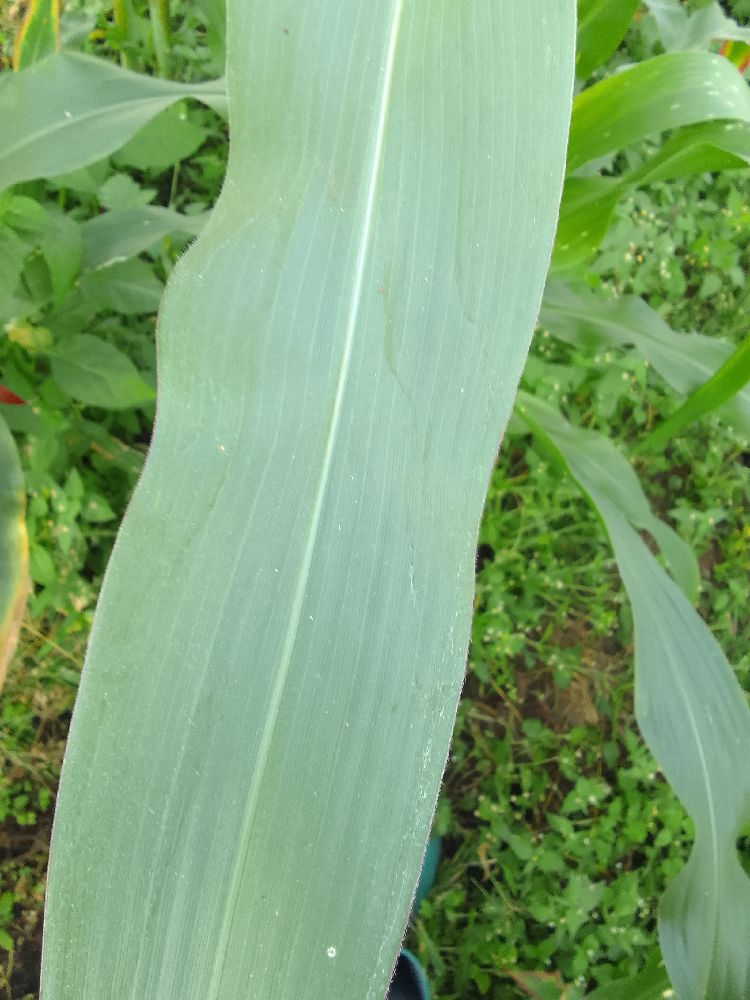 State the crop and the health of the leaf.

maize, healthy
